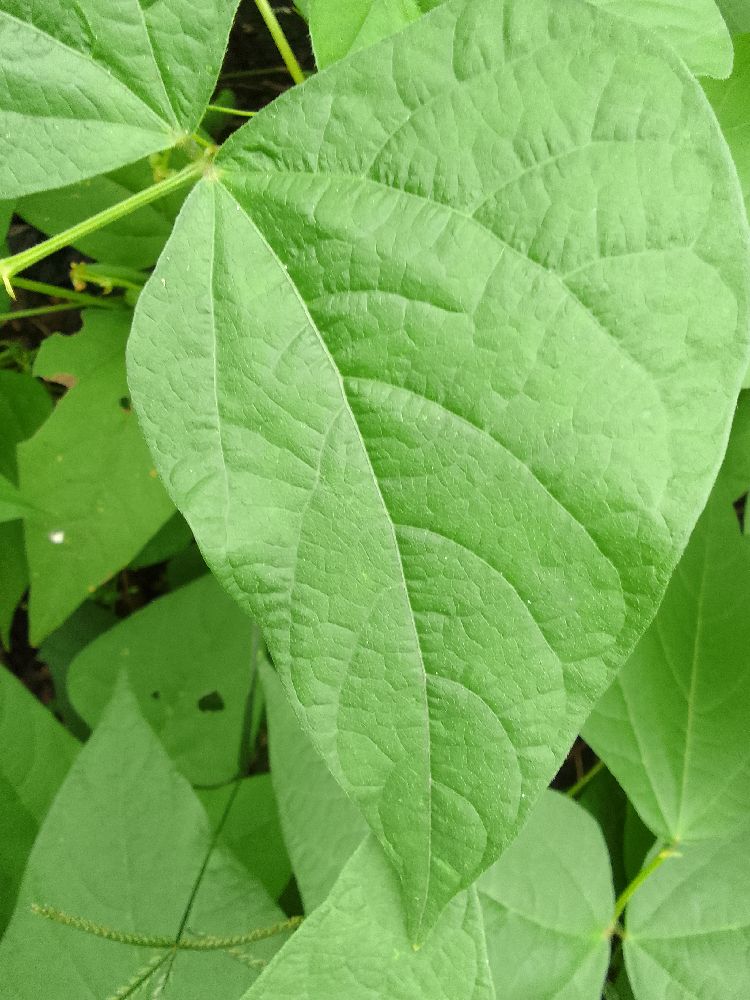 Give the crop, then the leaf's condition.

common bean, healthy
